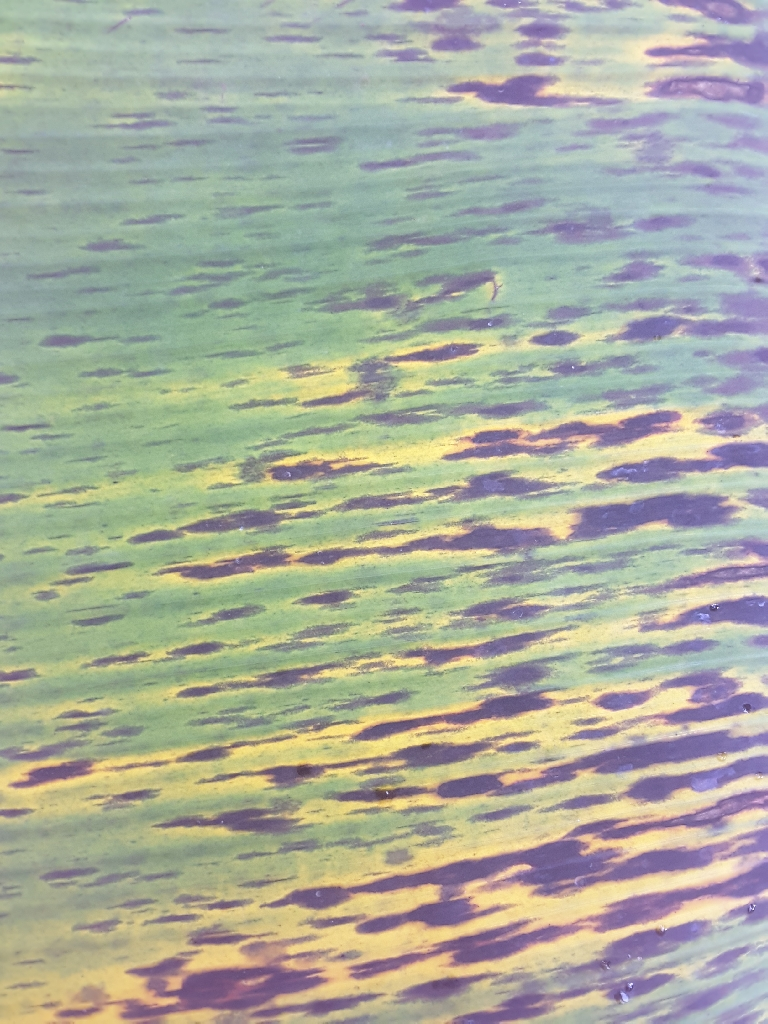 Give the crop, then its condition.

banana, black sigatoka
